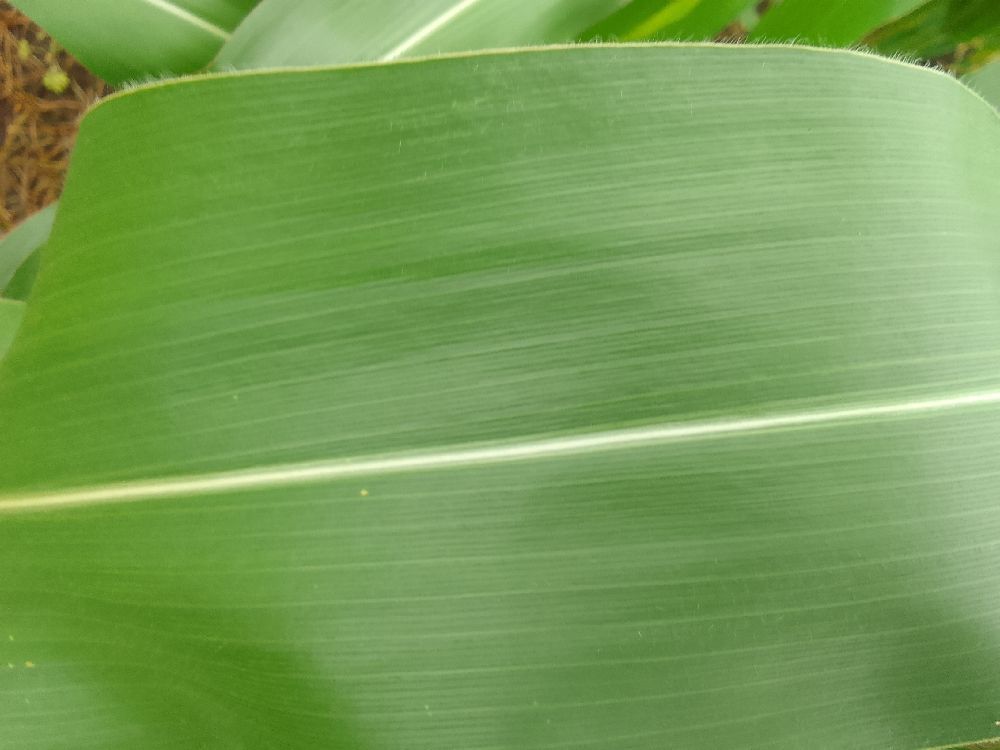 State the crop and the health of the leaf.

maize, healthy
